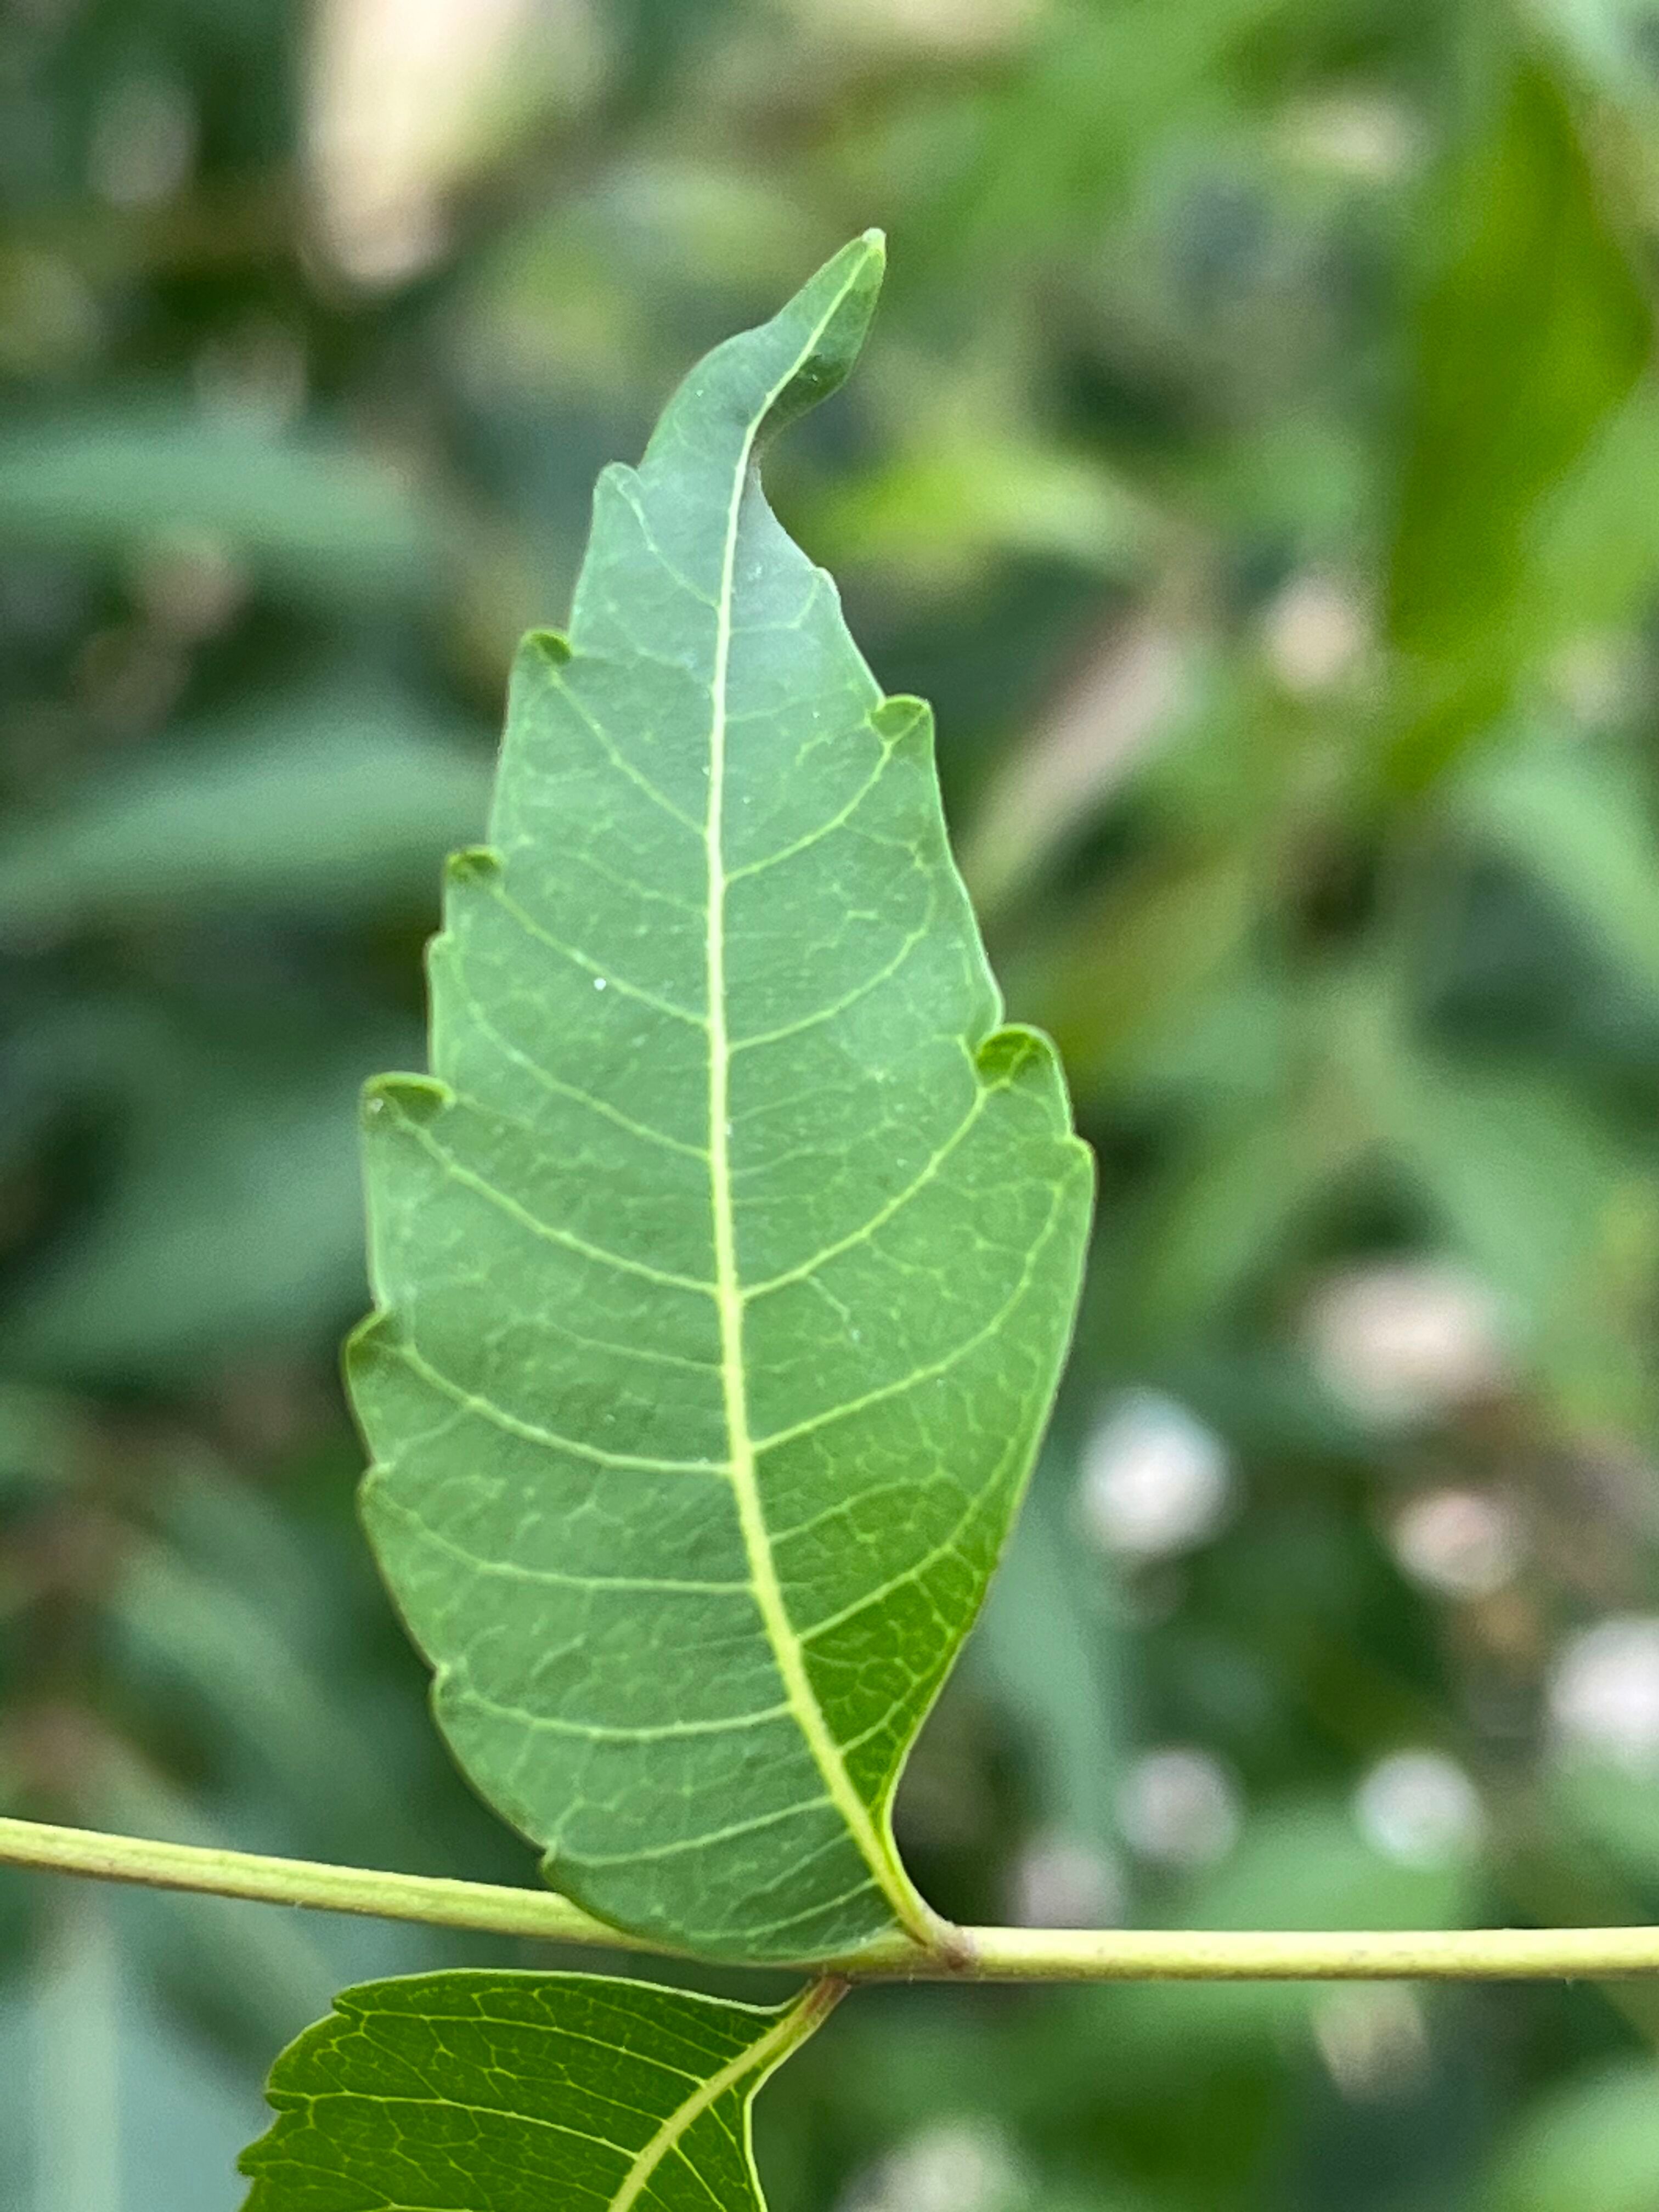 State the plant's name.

neem
